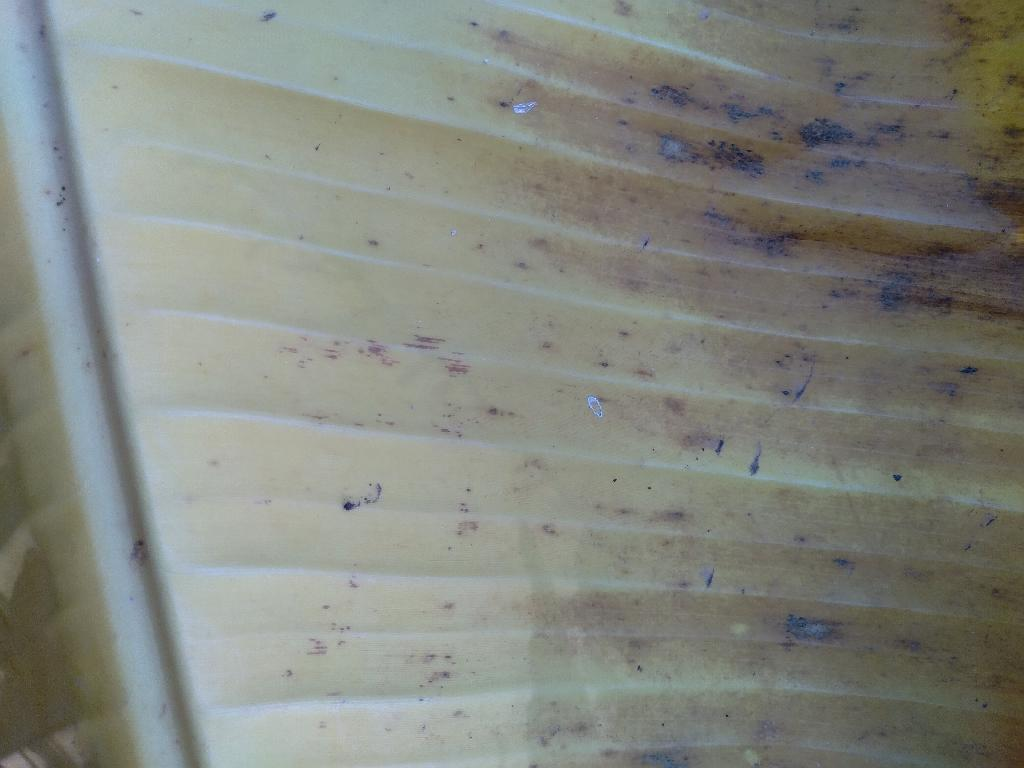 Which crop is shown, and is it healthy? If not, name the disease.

banana, fusarium wilt race 1
